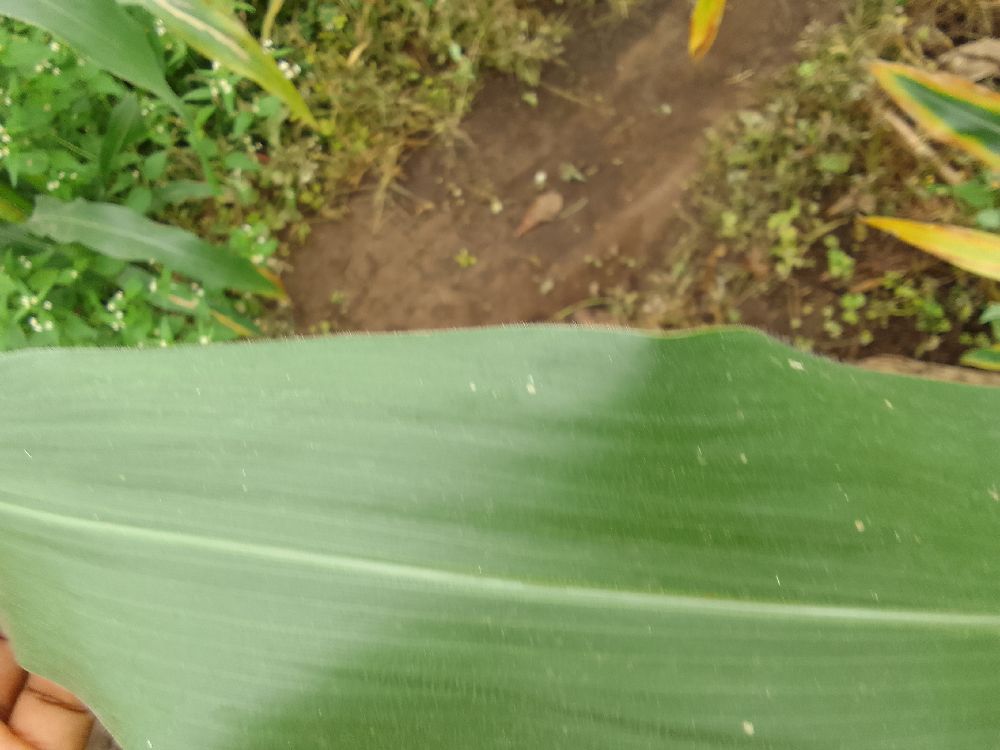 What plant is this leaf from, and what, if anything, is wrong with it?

maize, maize lethal necrosis
